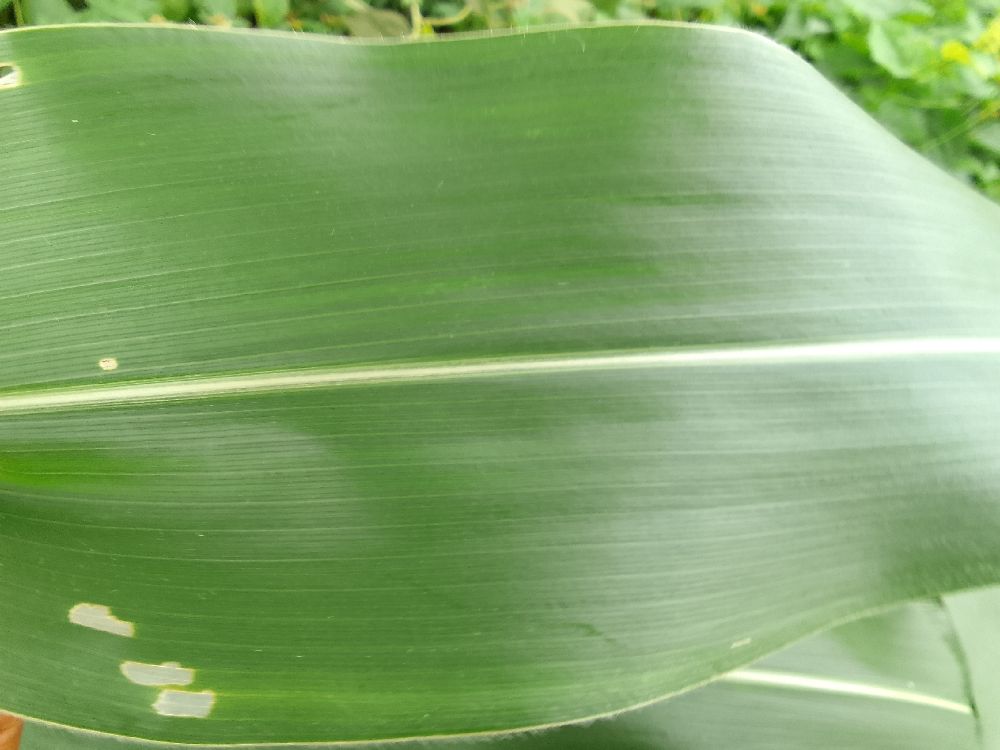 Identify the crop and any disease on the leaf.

maize, healthy
